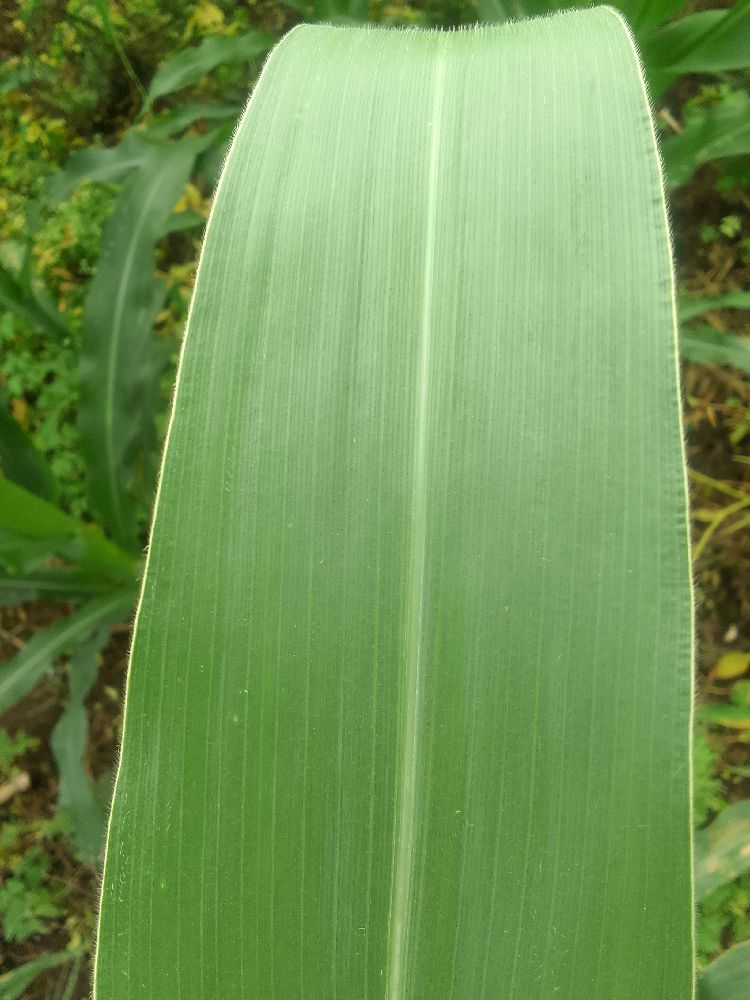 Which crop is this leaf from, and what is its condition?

maize, healthy
